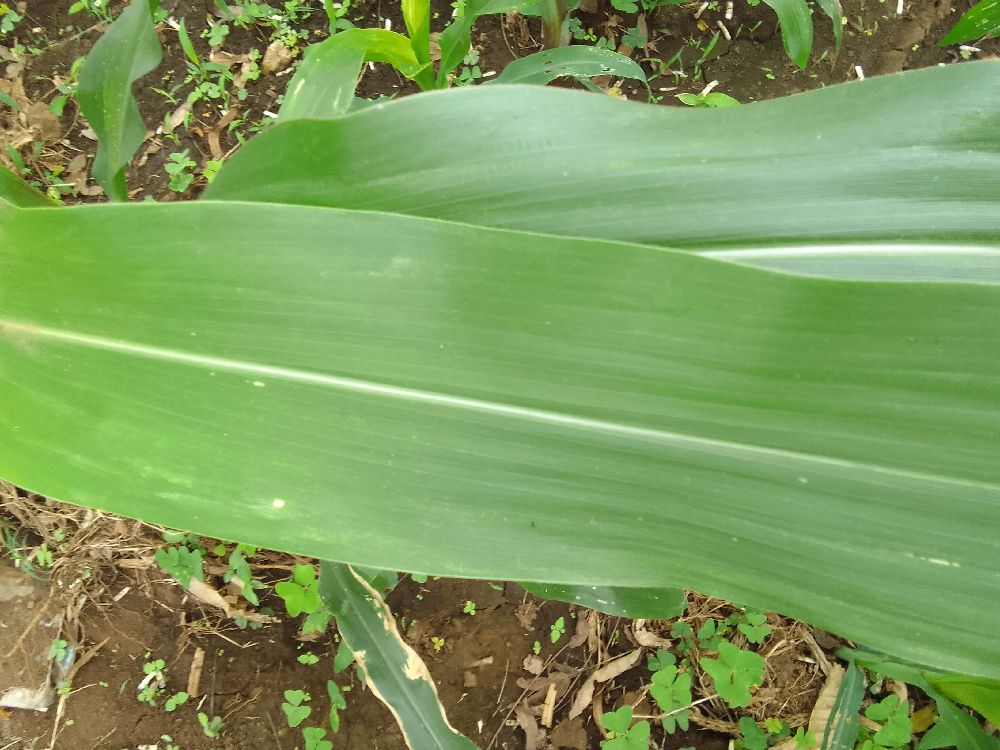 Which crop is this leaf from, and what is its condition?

maize, healthy
